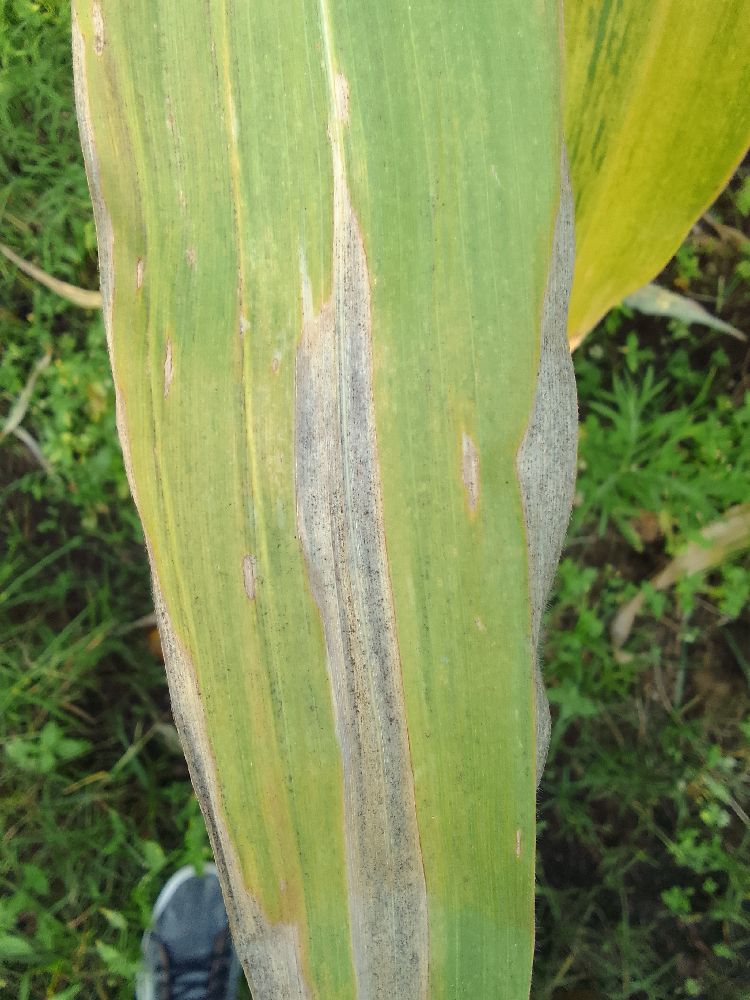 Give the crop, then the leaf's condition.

maize, maize lethal necrosis
